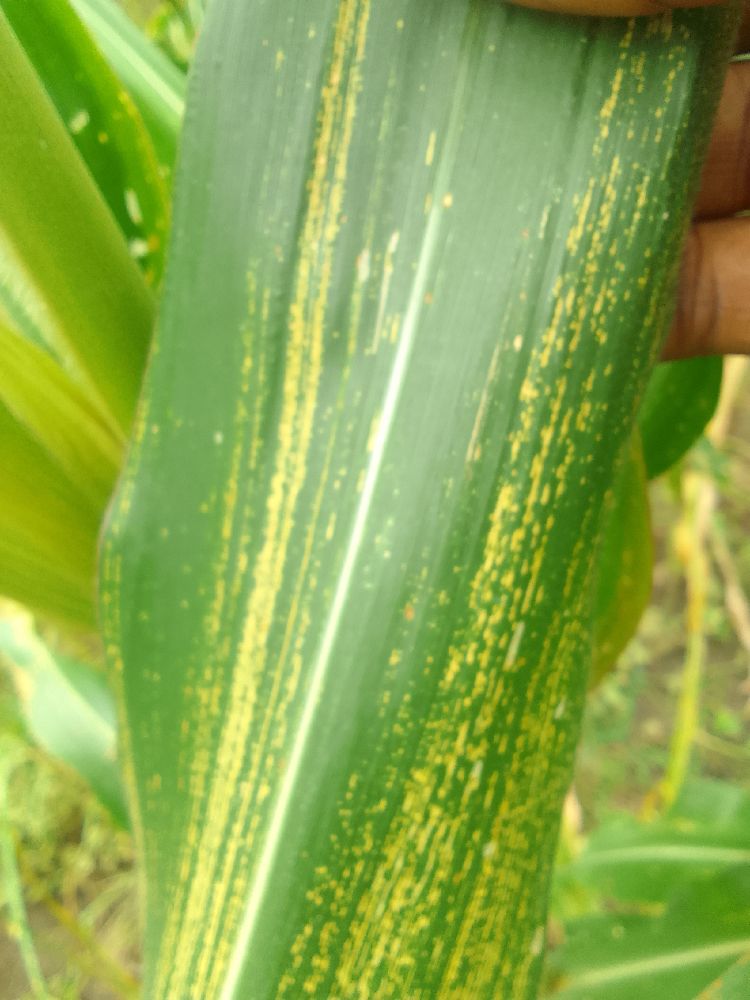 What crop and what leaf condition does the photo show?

maize, maize streak virus
